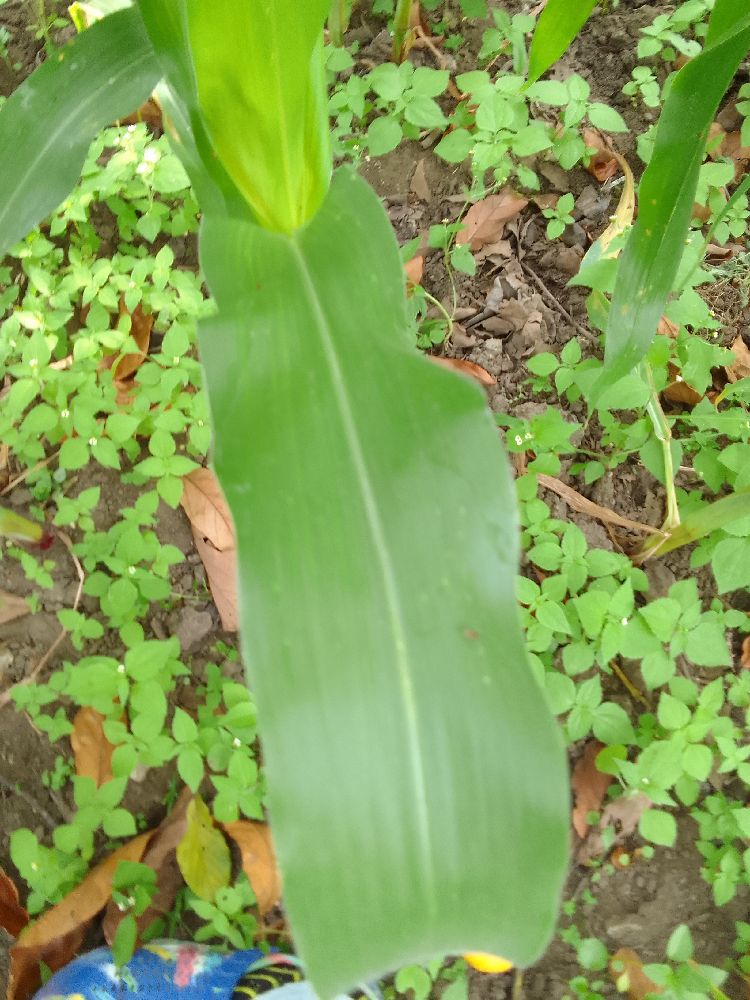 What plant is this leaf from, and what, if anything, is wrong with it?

maize, healthy
